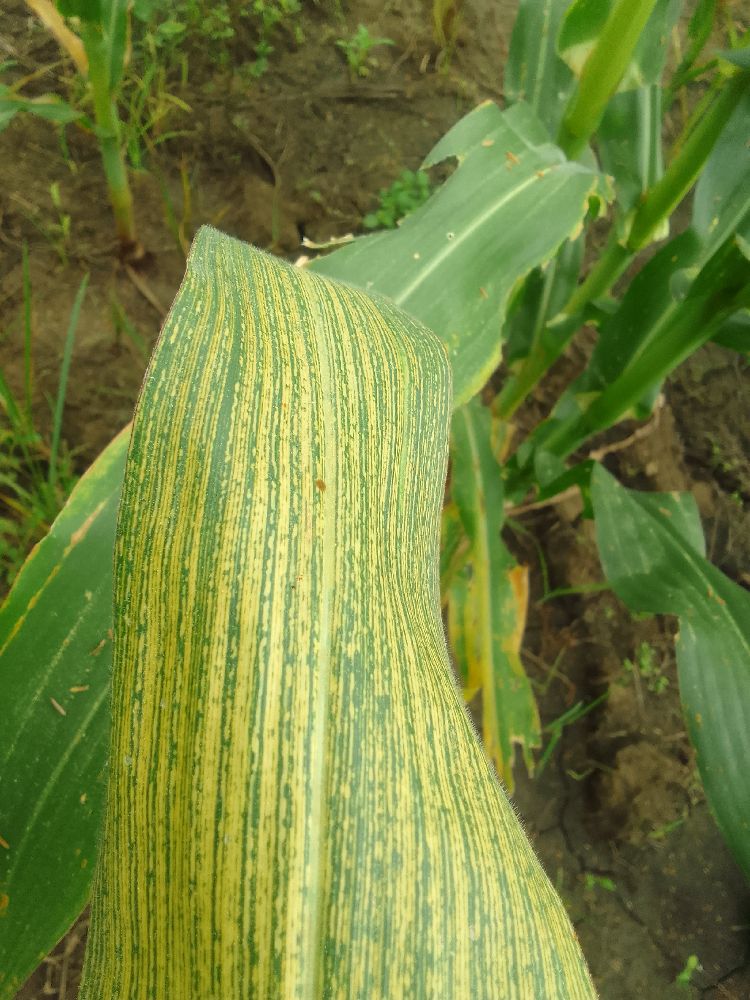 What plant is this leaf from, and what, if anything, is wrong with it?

maize, maize streak virus
